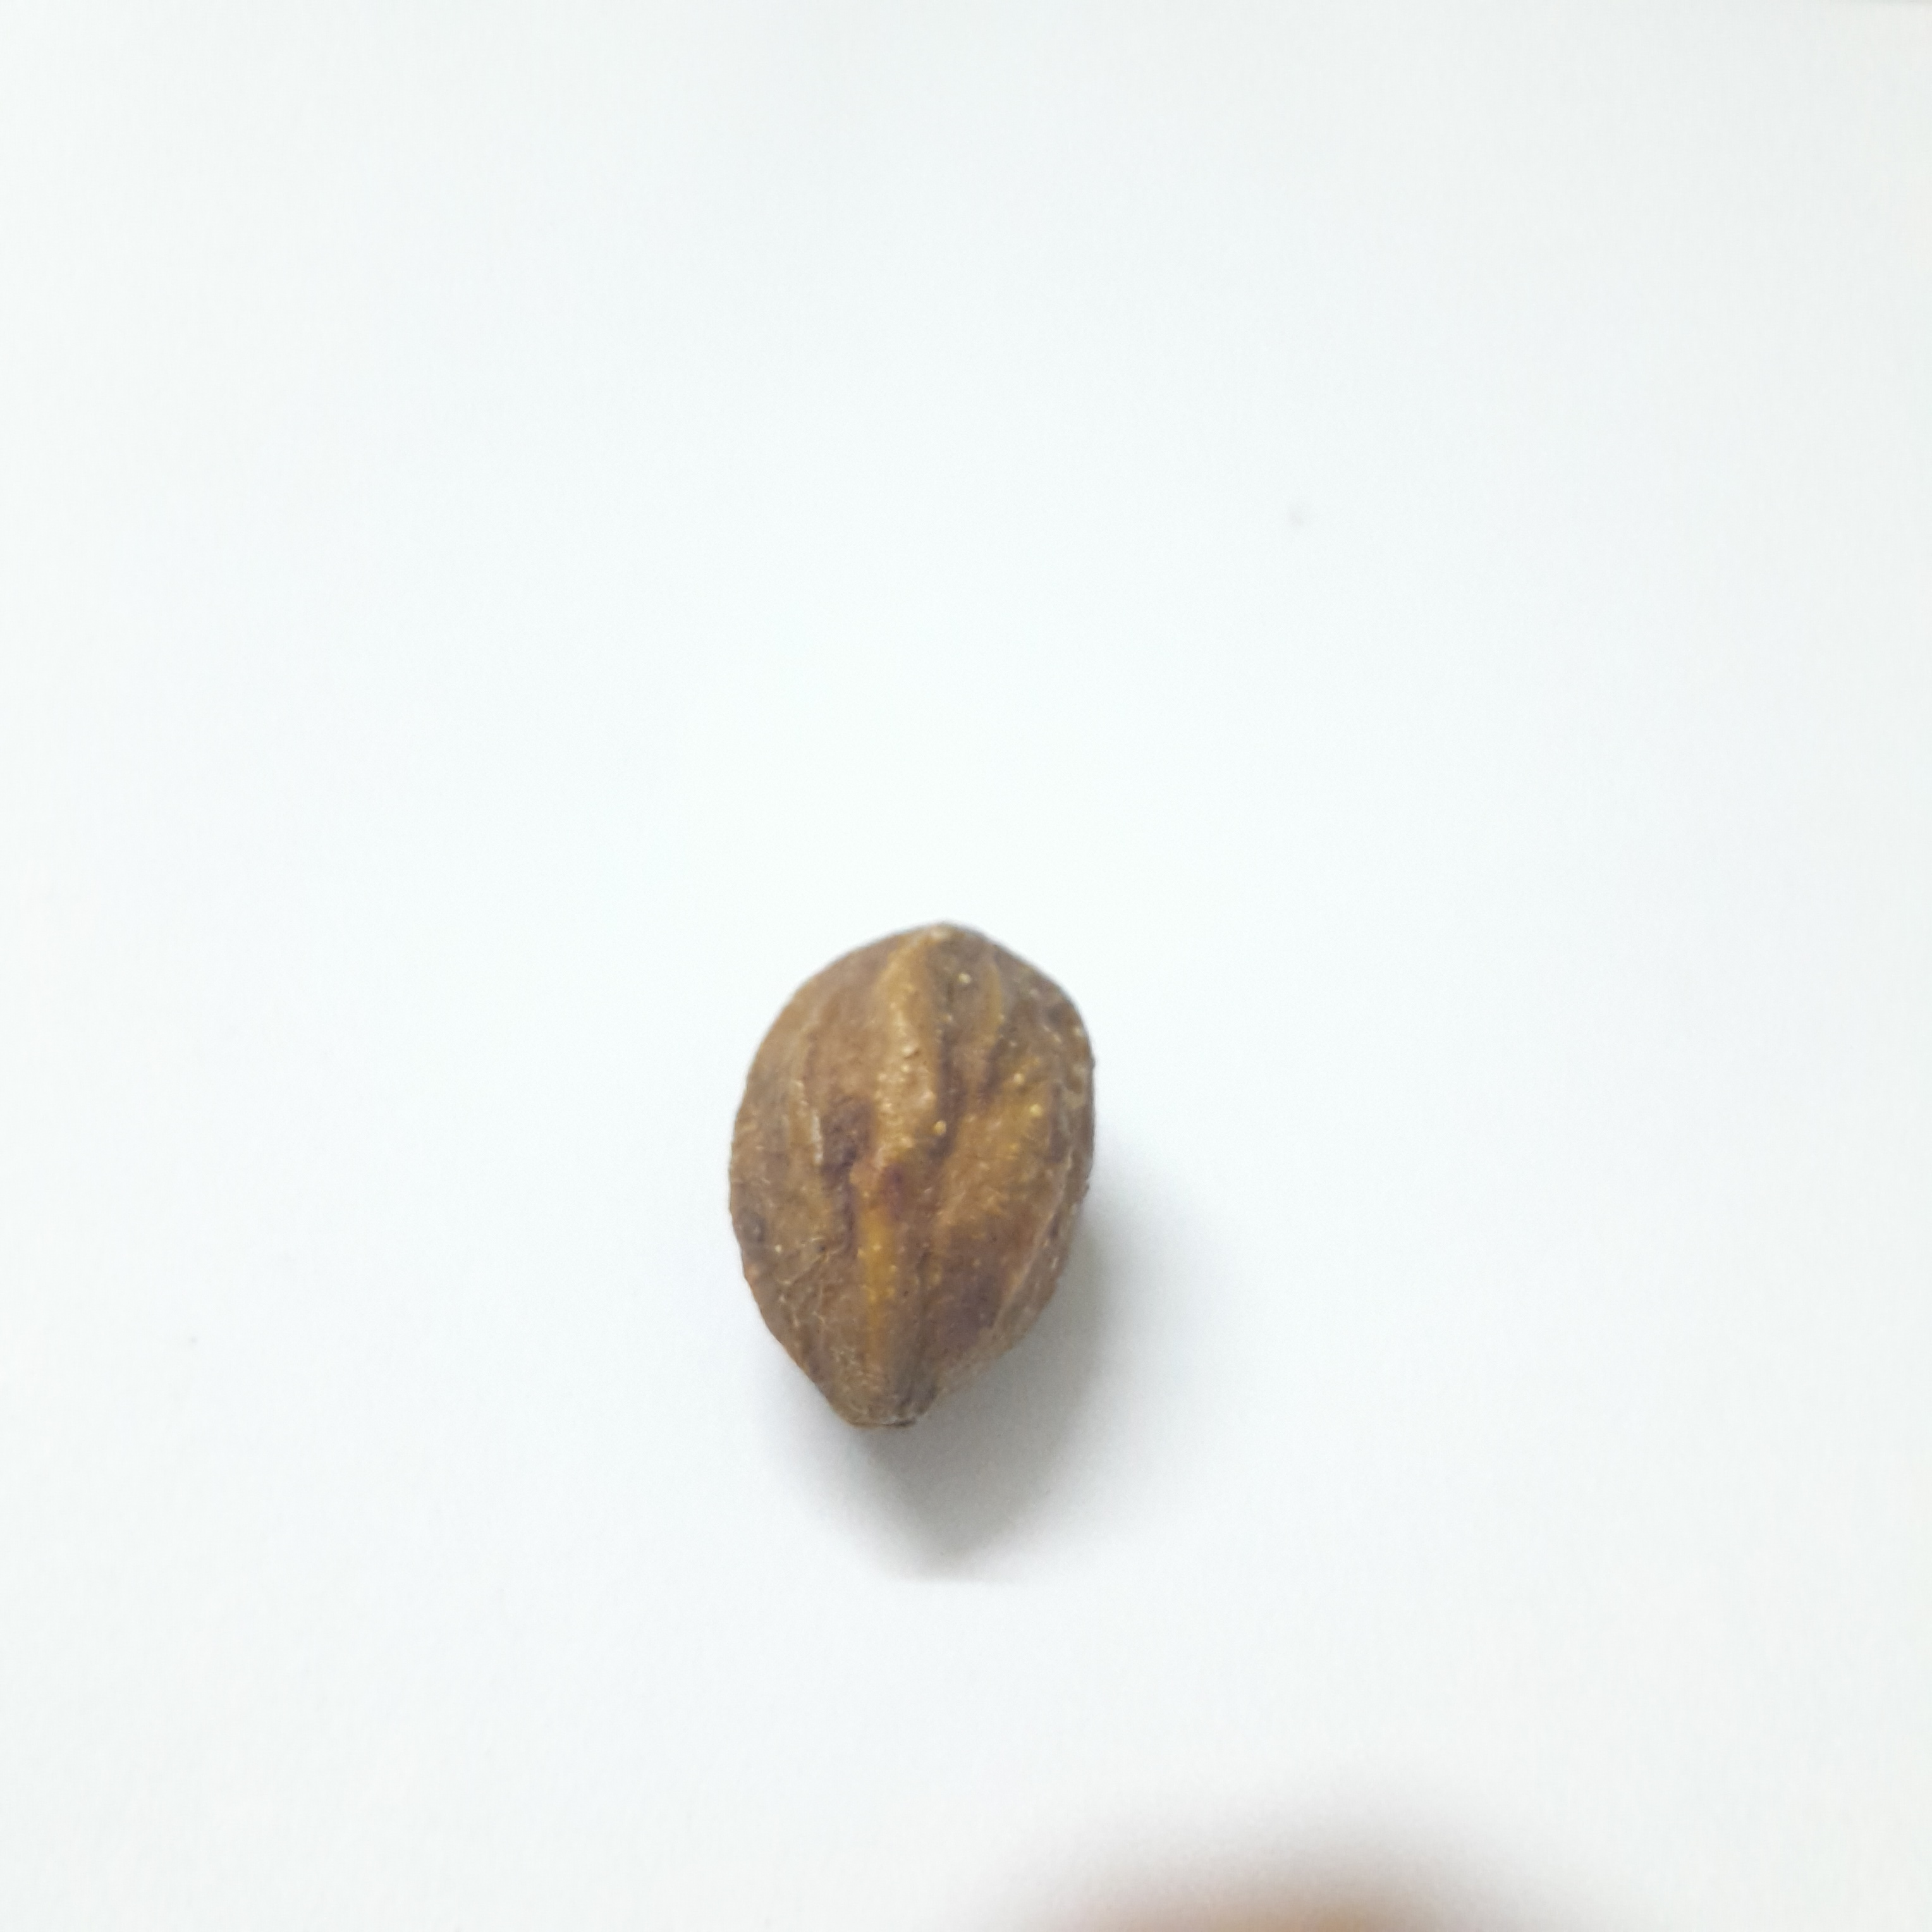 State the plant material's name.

hirdaa
